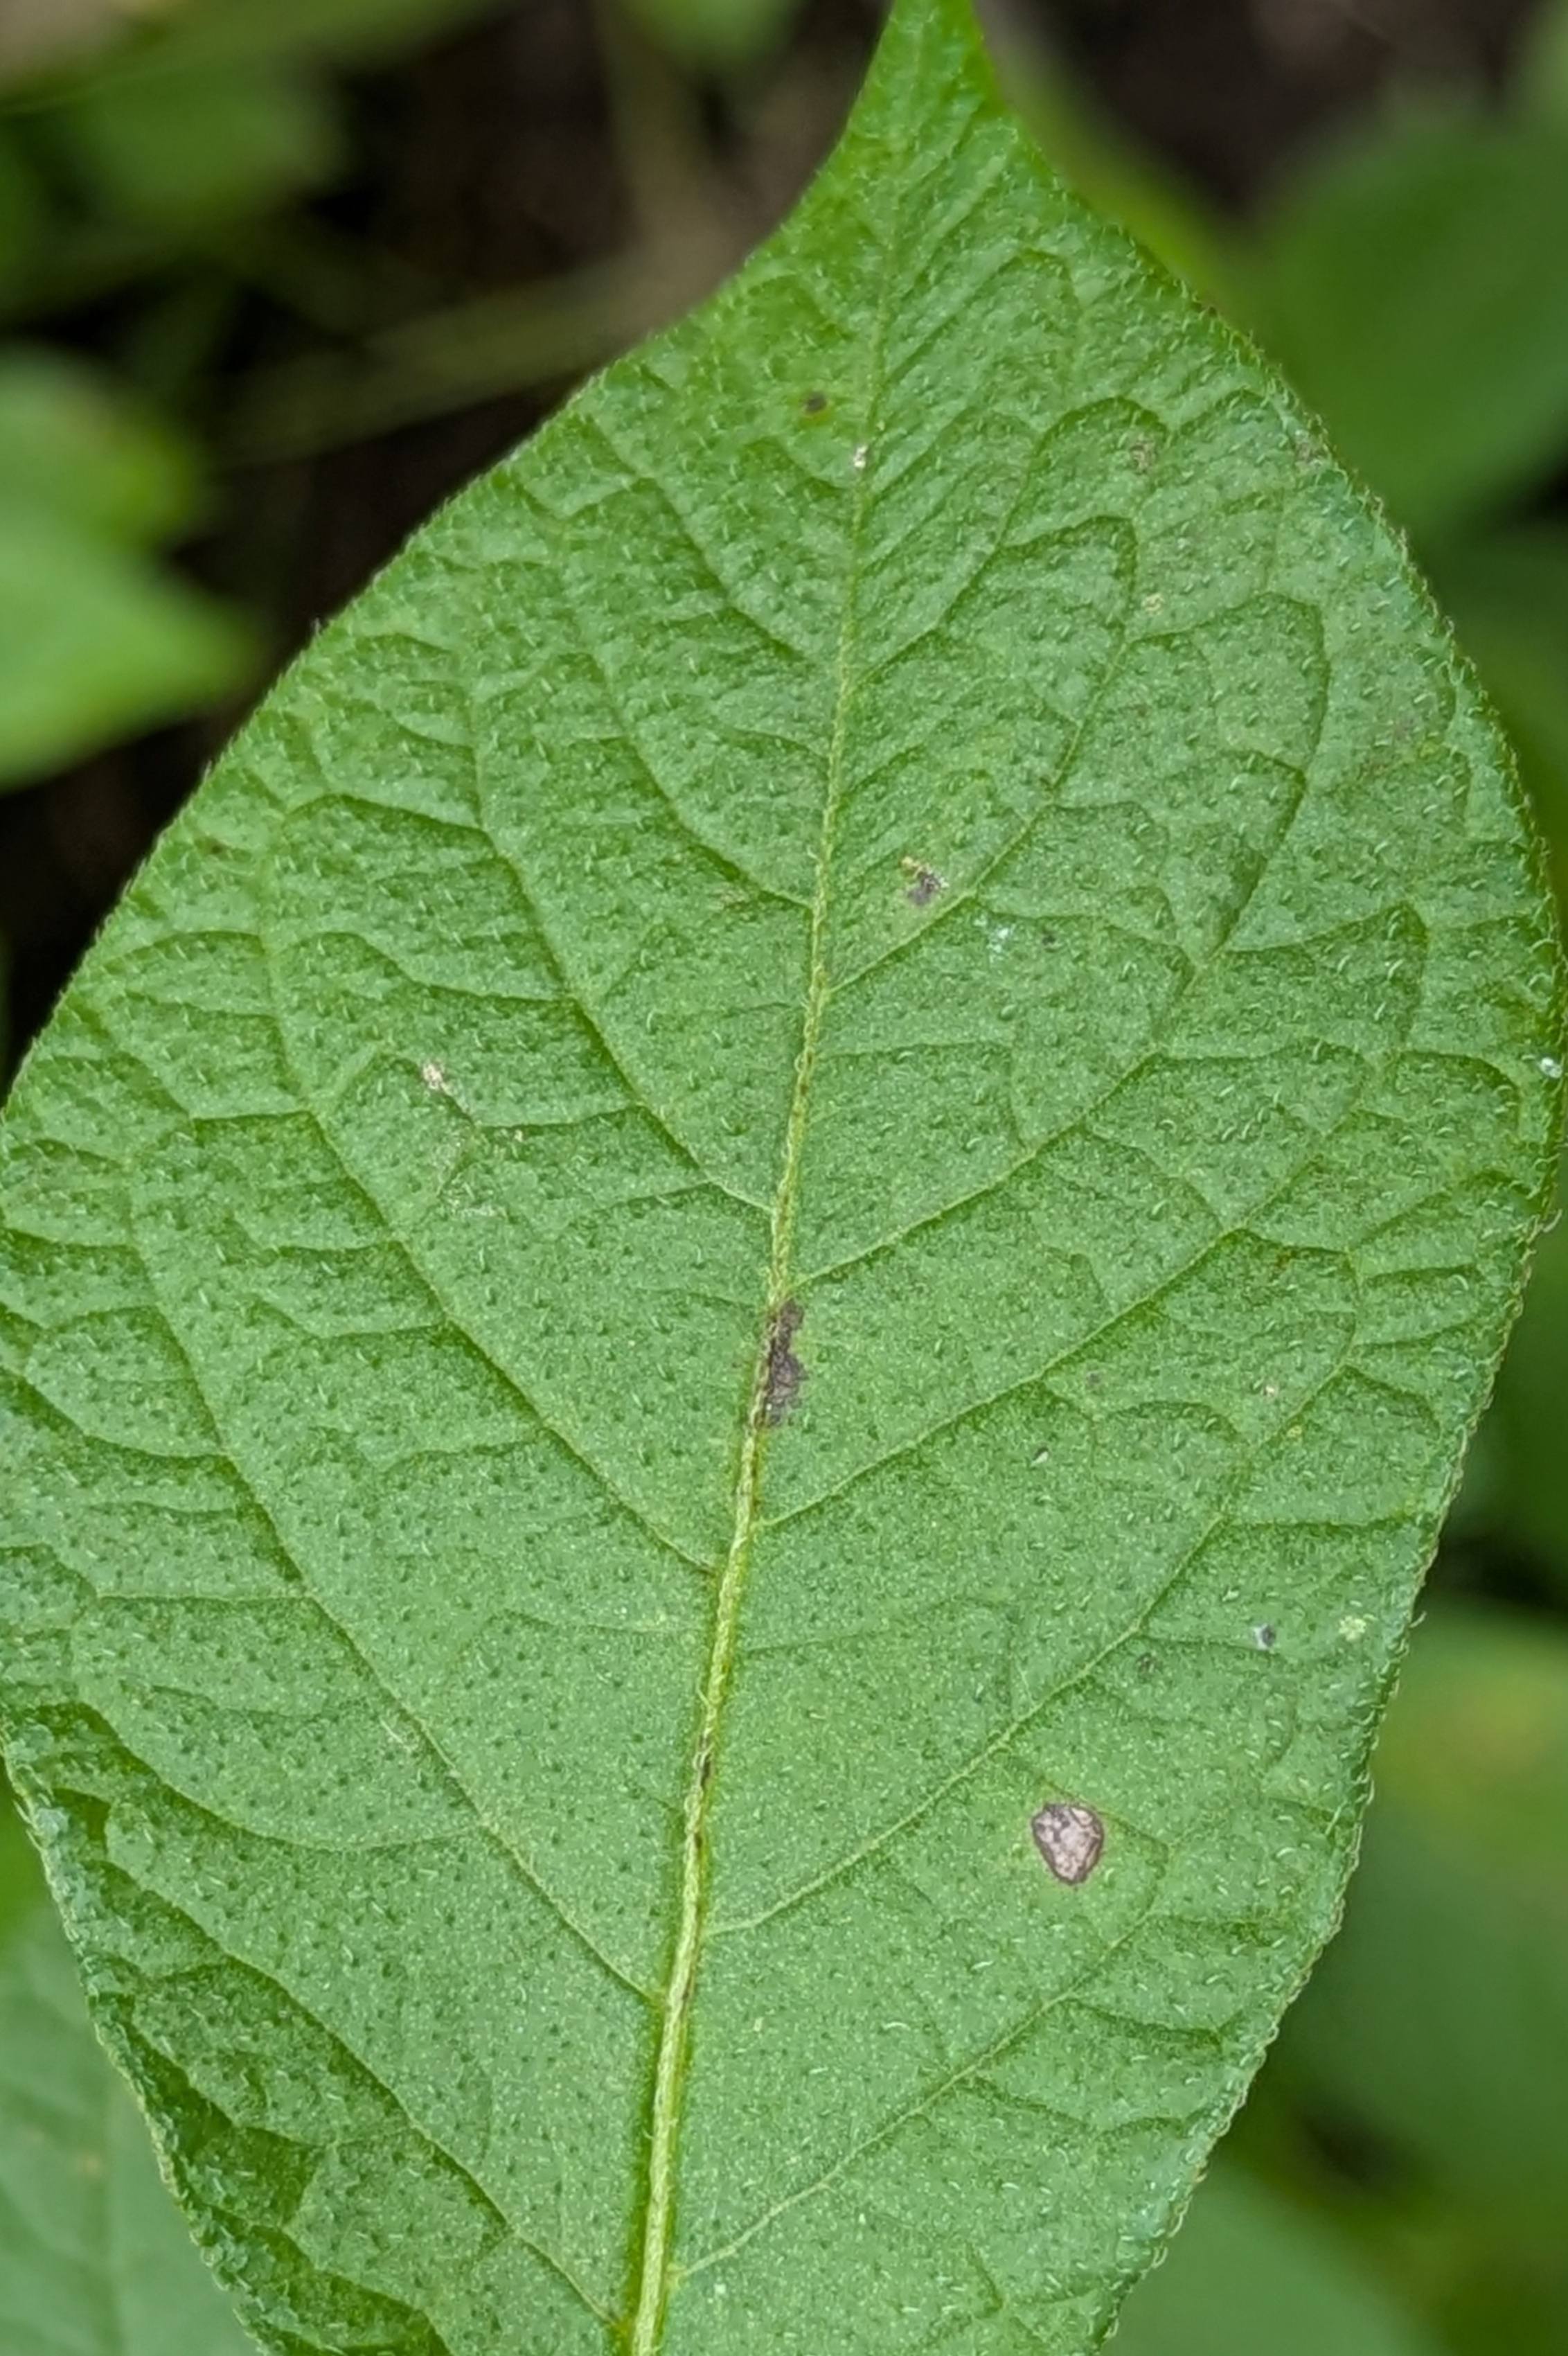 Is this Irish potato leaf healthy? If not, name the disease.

healthy
